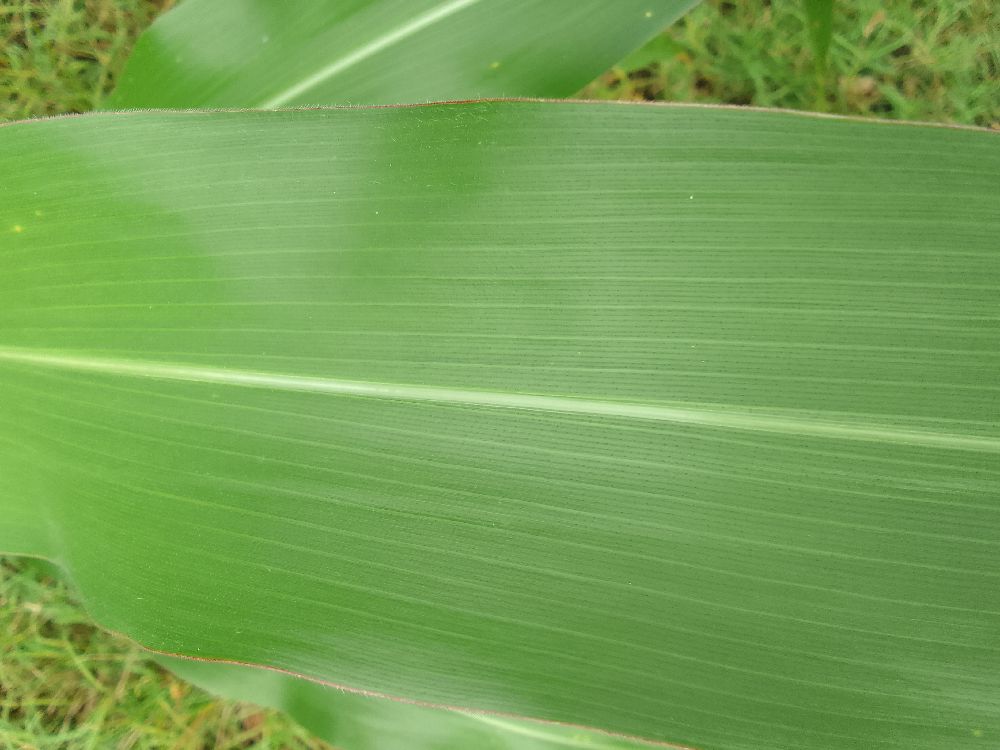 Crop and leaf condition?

maize, healthy
